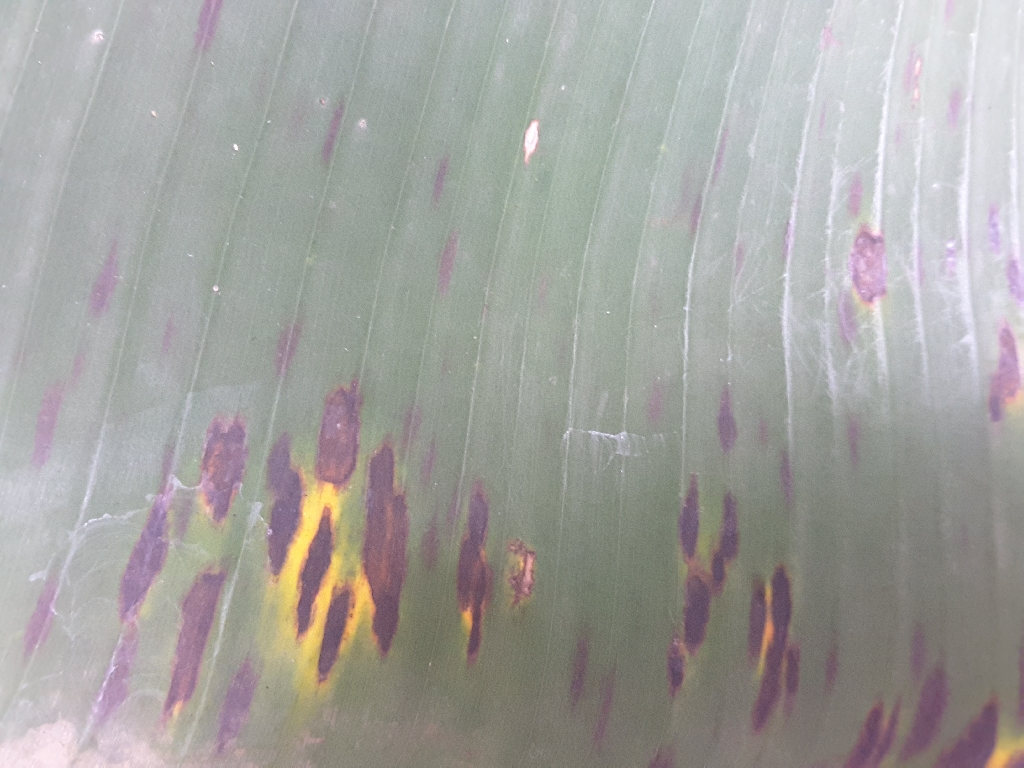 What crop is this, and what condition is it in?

banana, black sigatoka
